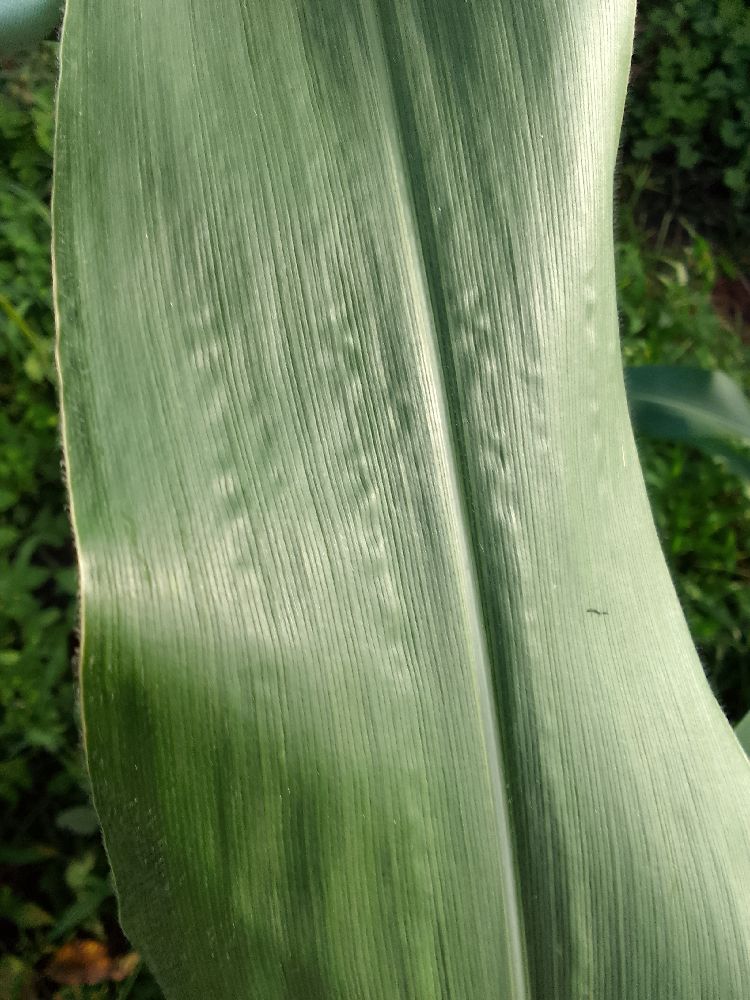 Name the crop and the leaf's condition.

maize, healthy
